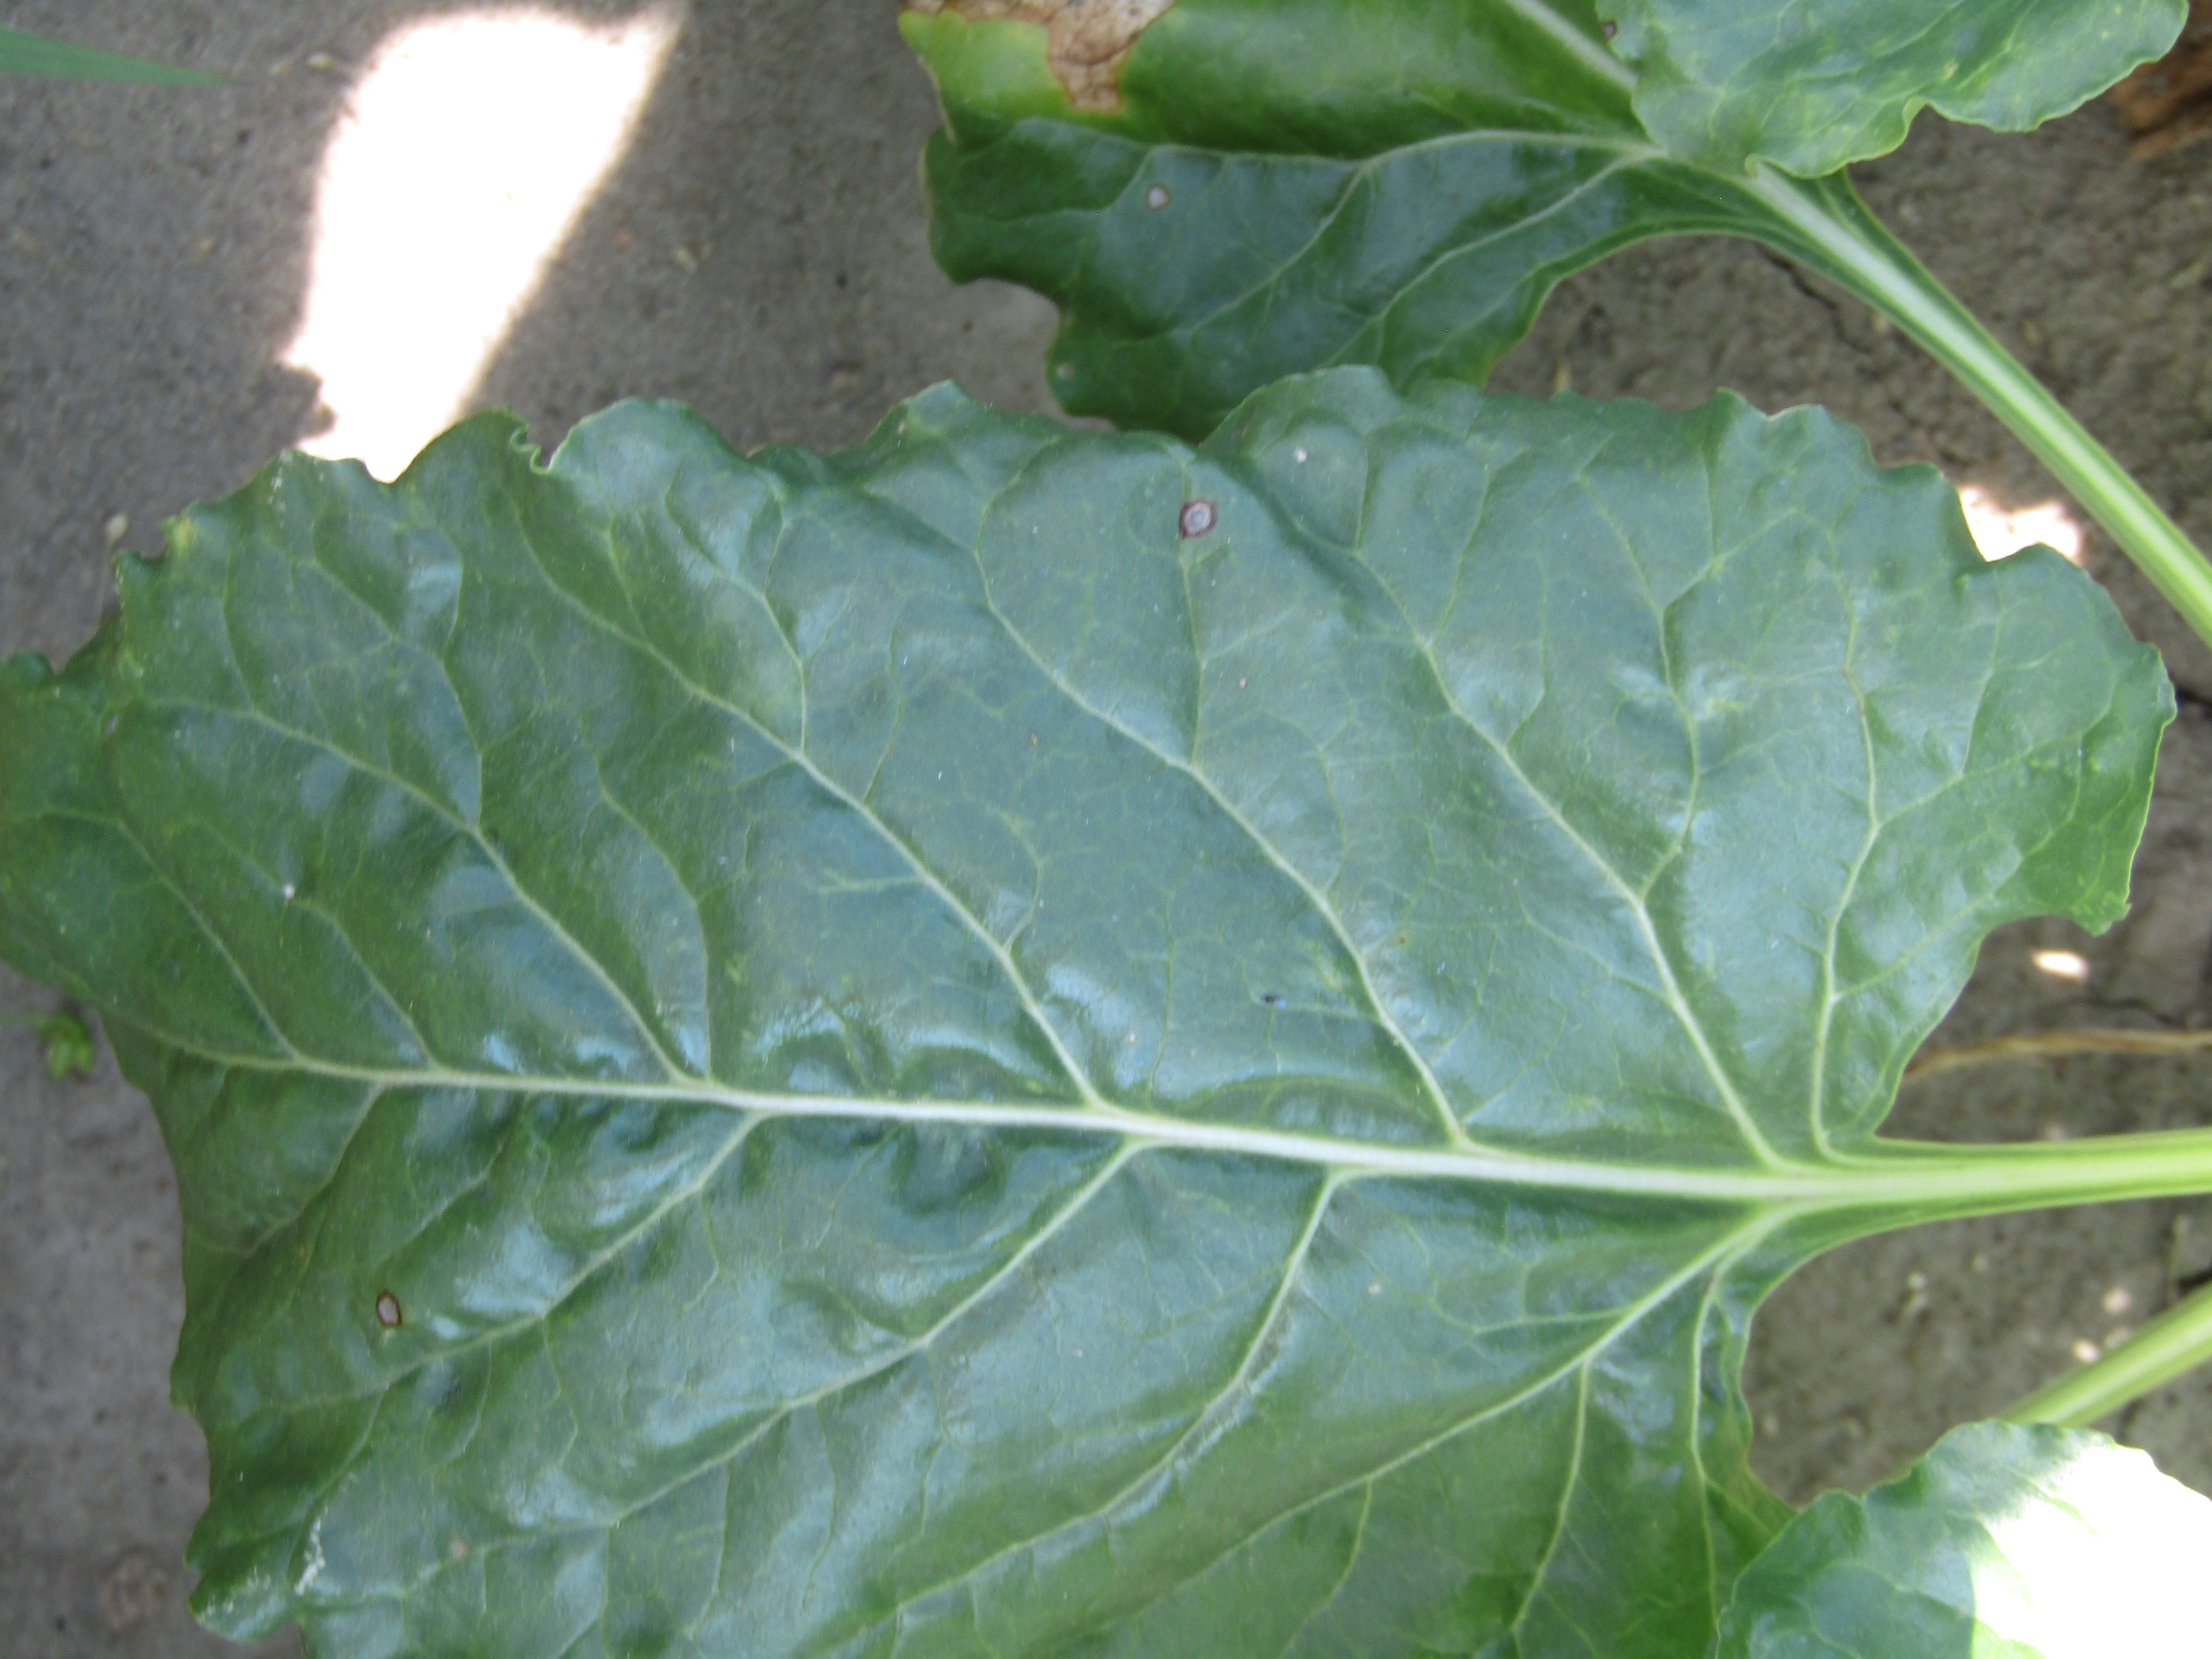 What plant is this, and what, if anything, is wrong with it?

beet, cercospora
